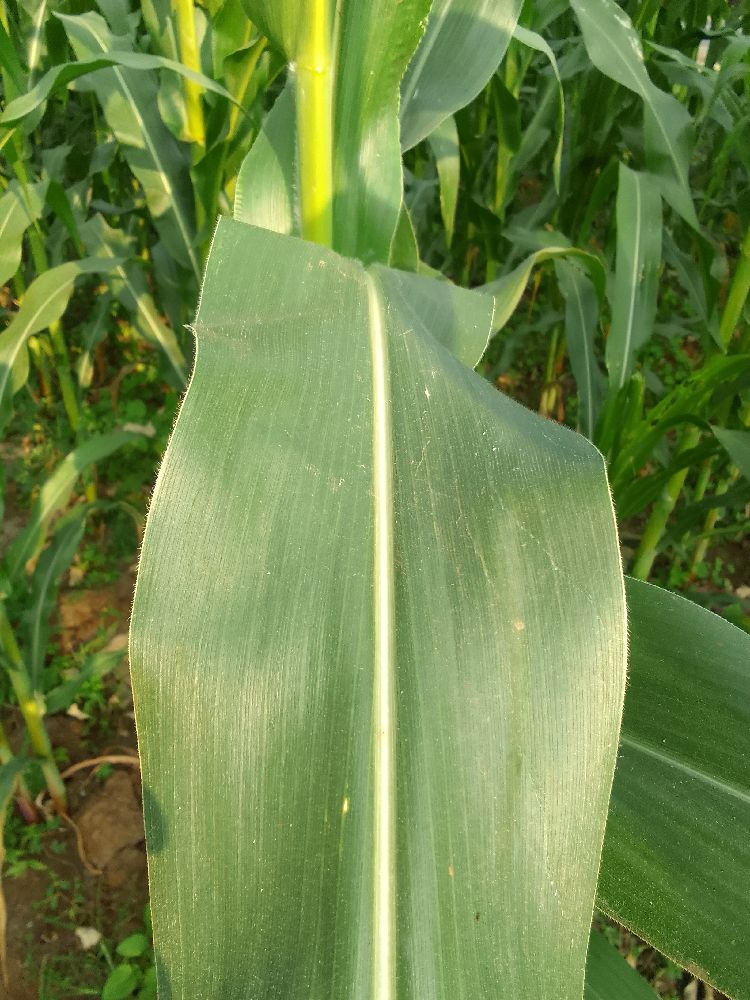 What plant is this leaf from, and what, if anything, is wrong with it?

maize, healthy
